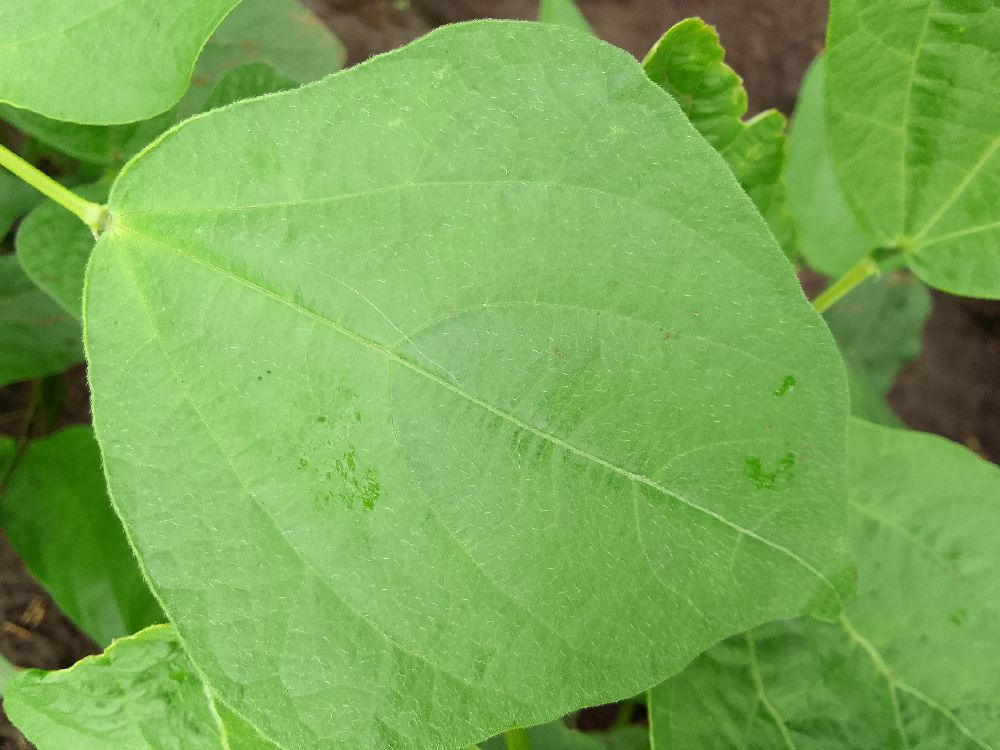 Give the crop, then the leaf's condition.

common bean, healthy
